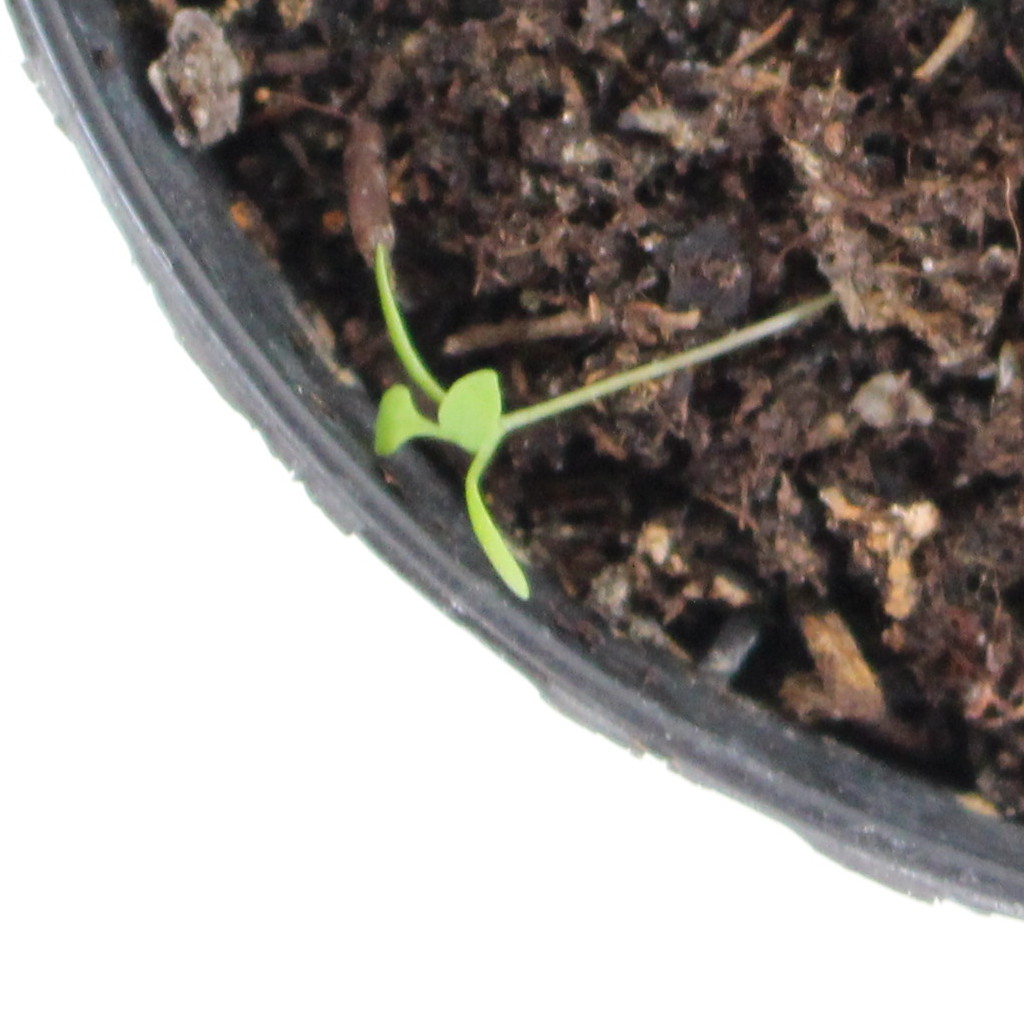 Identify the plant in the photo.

Papaver rhoeas
